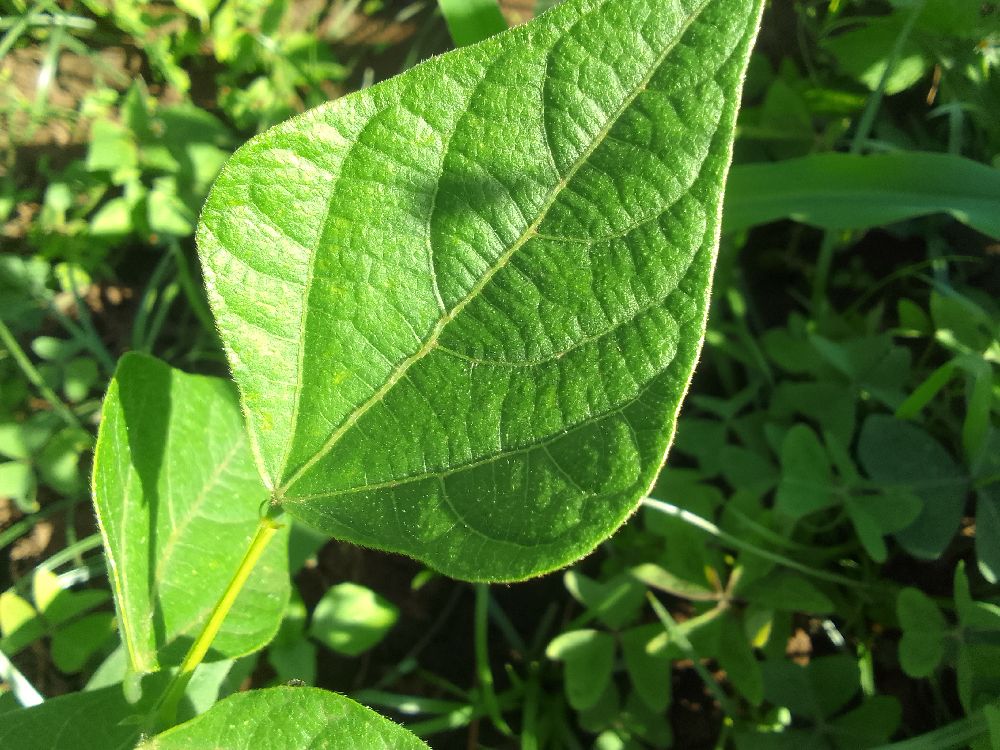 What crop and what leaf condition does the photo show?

common bean, healthy
